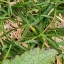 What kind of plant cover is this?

structured weed
